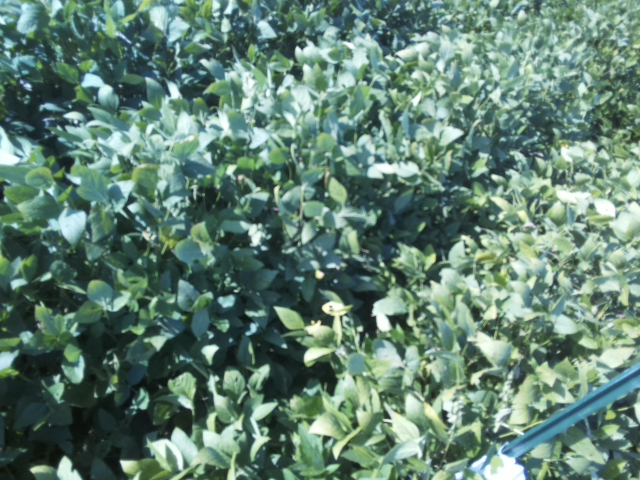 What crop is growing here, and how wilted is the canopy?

soybean, slight leaflet or petiole turgor loss in upper canopy
